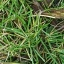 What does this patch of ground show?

grass
